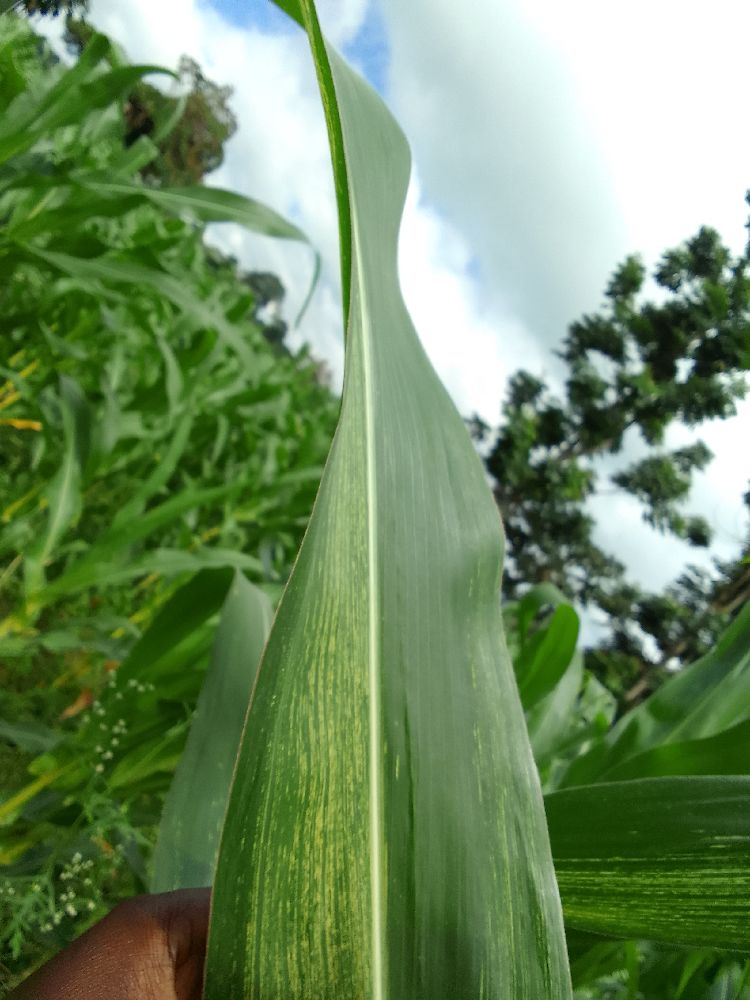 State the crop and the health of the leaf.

maize, maize streak virus
